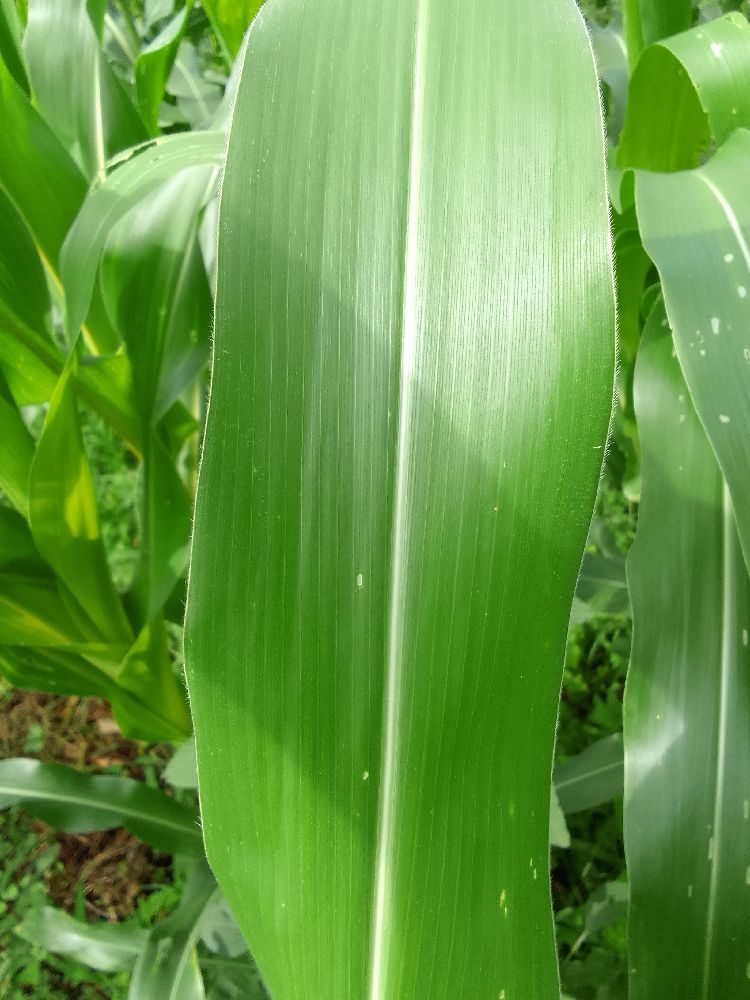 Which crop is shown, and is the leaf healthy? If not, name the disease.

maize, healthy
